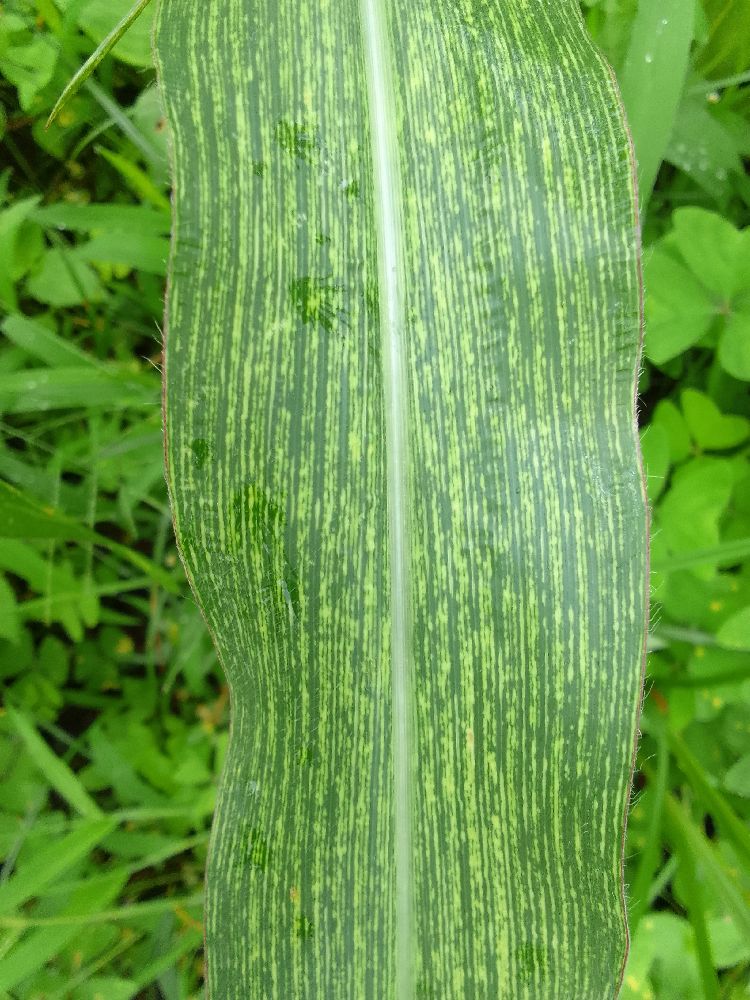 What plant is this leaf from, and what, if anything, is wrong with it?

maize, maize streak virus
